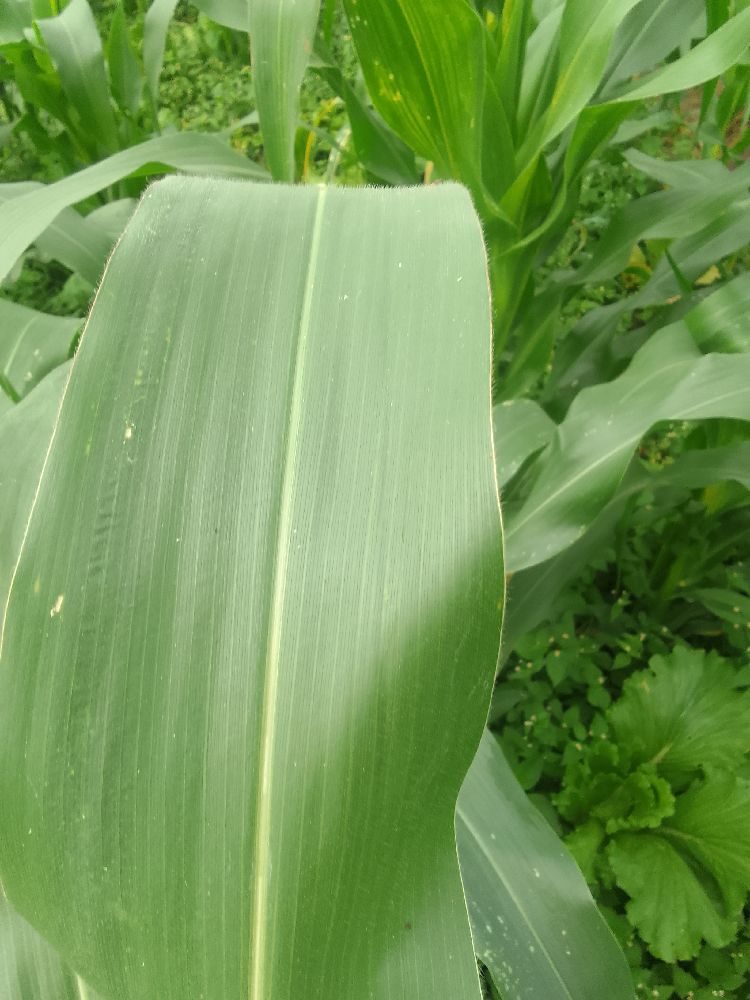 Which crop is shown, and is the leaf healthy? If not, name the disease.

maize, healthy
